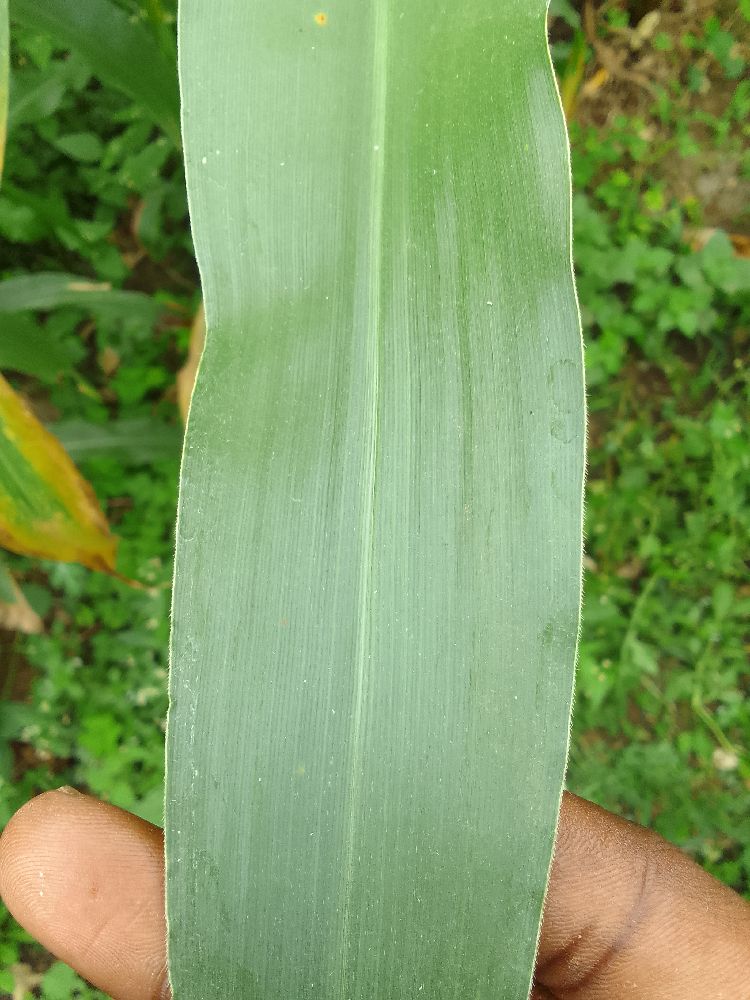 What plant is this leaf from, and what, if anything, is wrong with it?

maize, healthy
